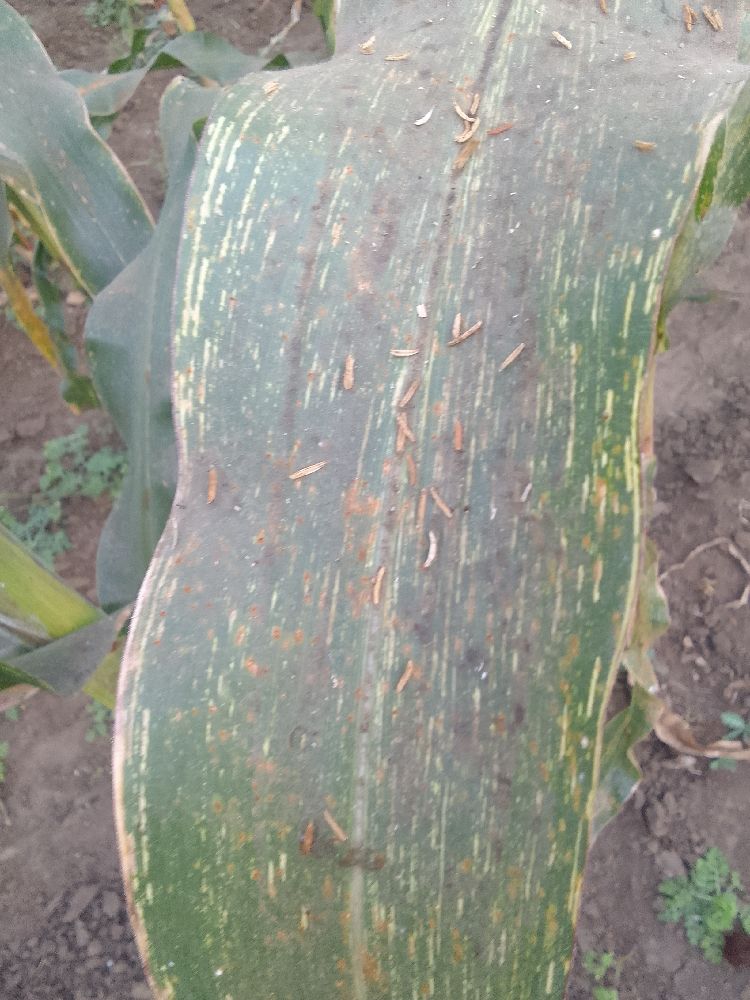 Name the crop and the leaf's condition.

maize, maize streak virus
